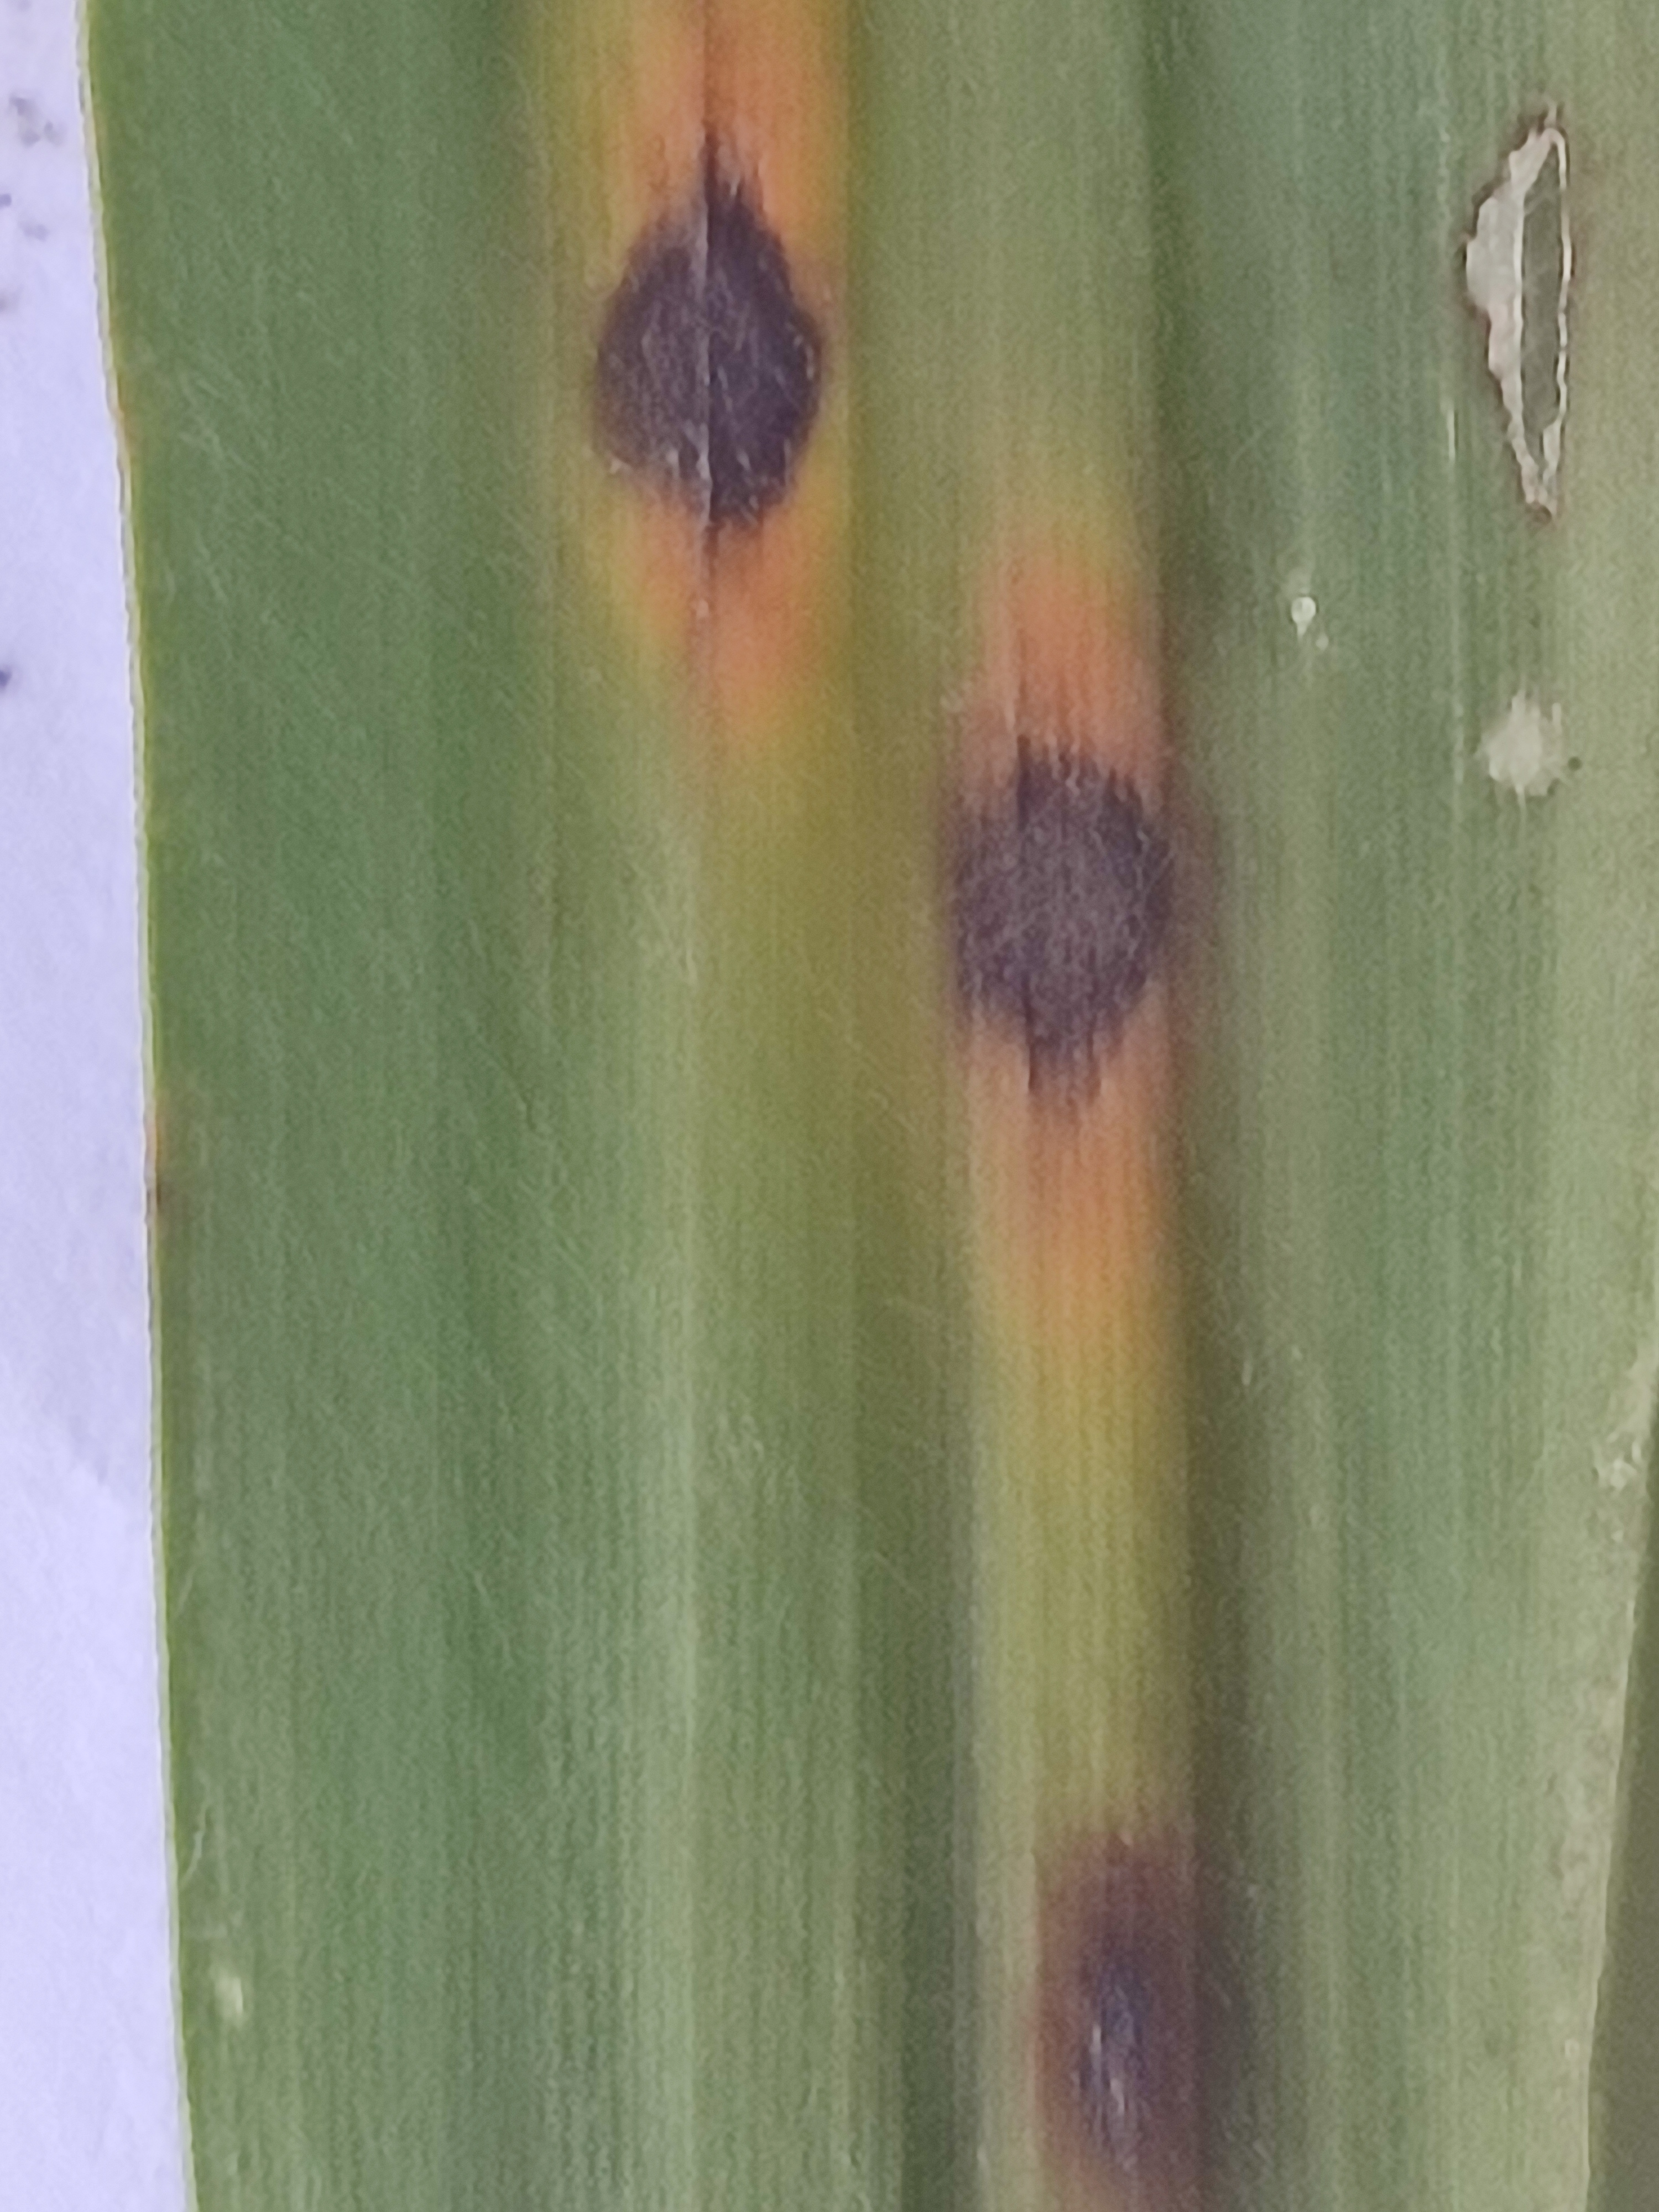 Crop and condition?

pearl millet, pyricularia sp.
